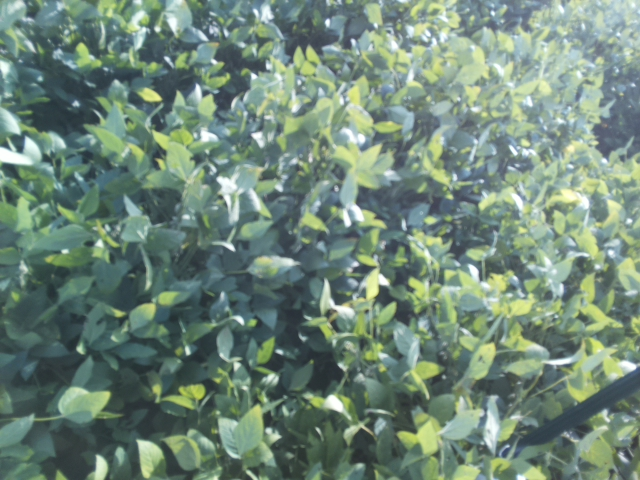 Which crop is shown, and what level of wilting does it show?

soybean, slight leaflet or petiole turgor loss in upper canopy
